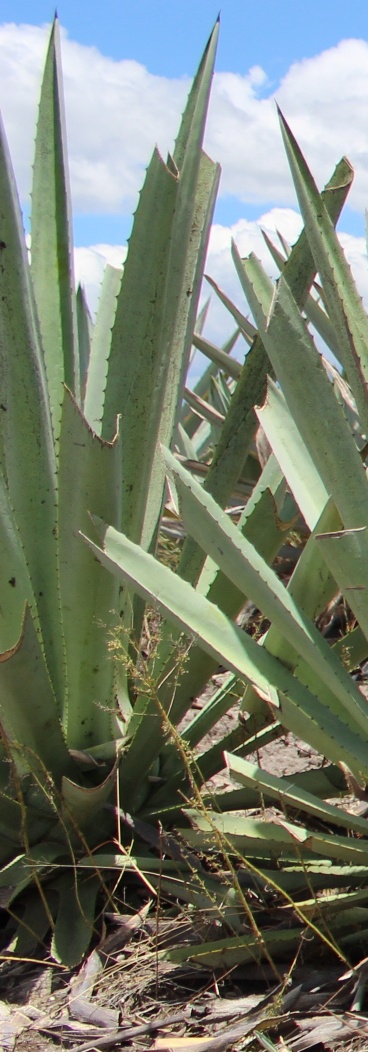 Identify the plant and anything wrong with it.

agave, healthy
